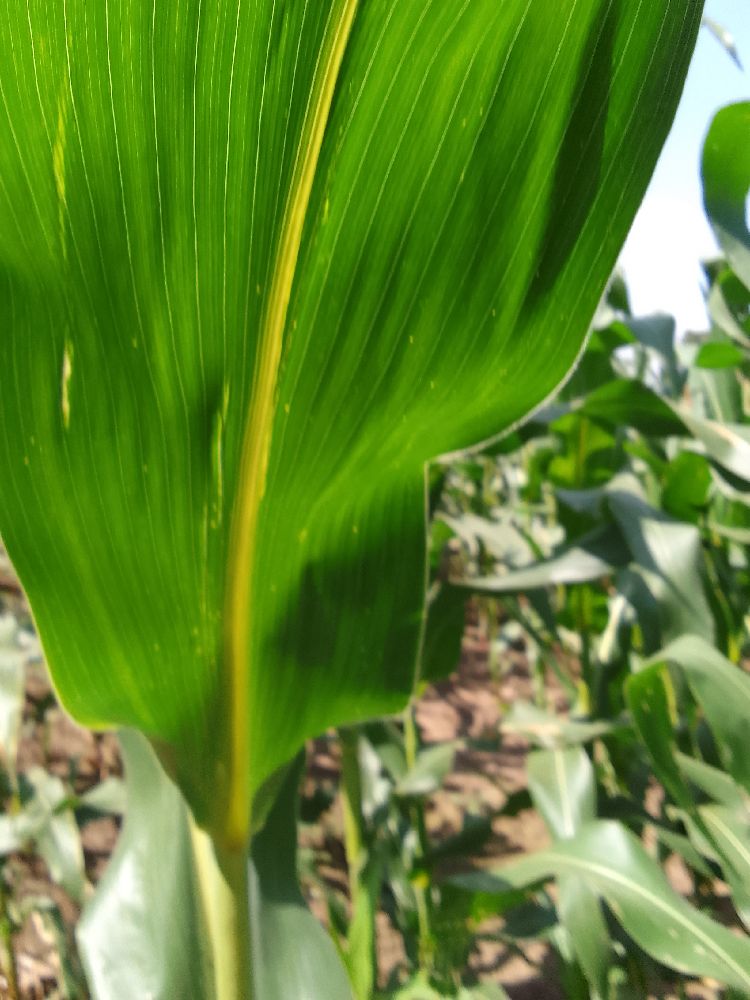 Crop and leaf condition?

maize, healthy
